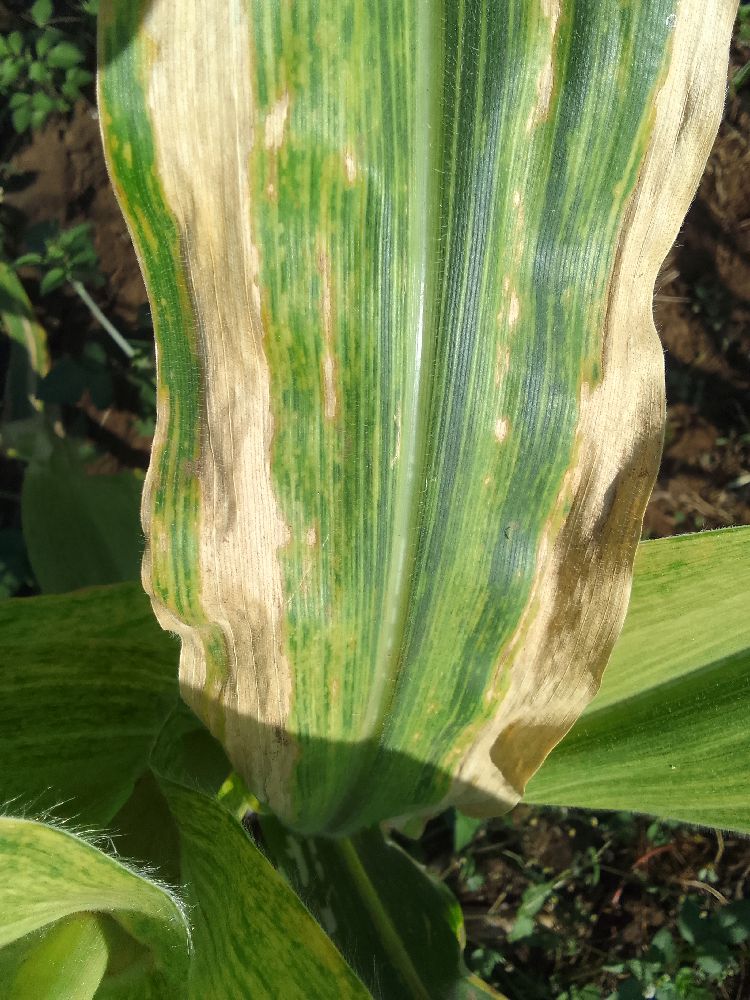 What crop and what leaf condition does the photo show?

maize, maize lethal necrosis
